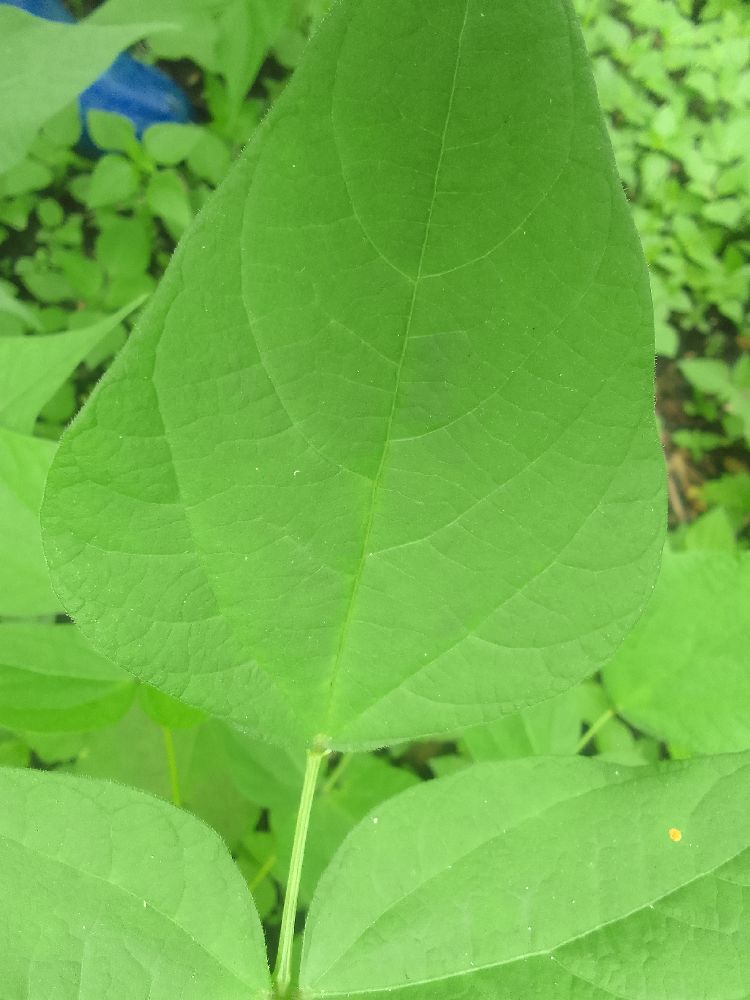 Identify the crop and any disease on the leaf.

common bean, healthy
